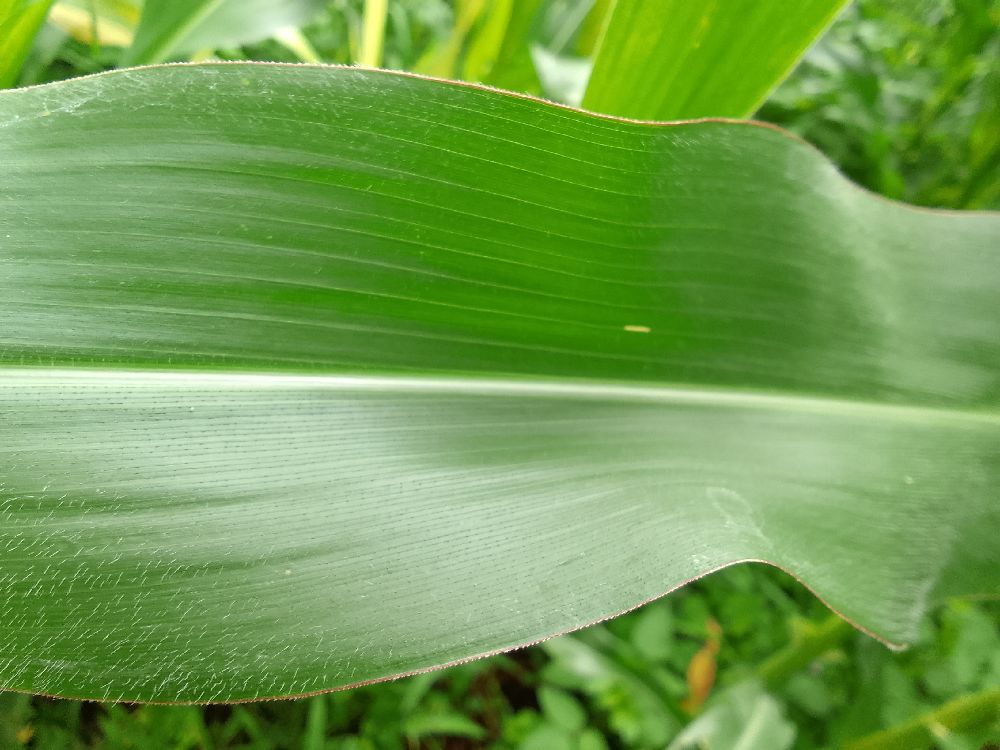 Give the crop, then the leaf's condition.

maize, healthy
